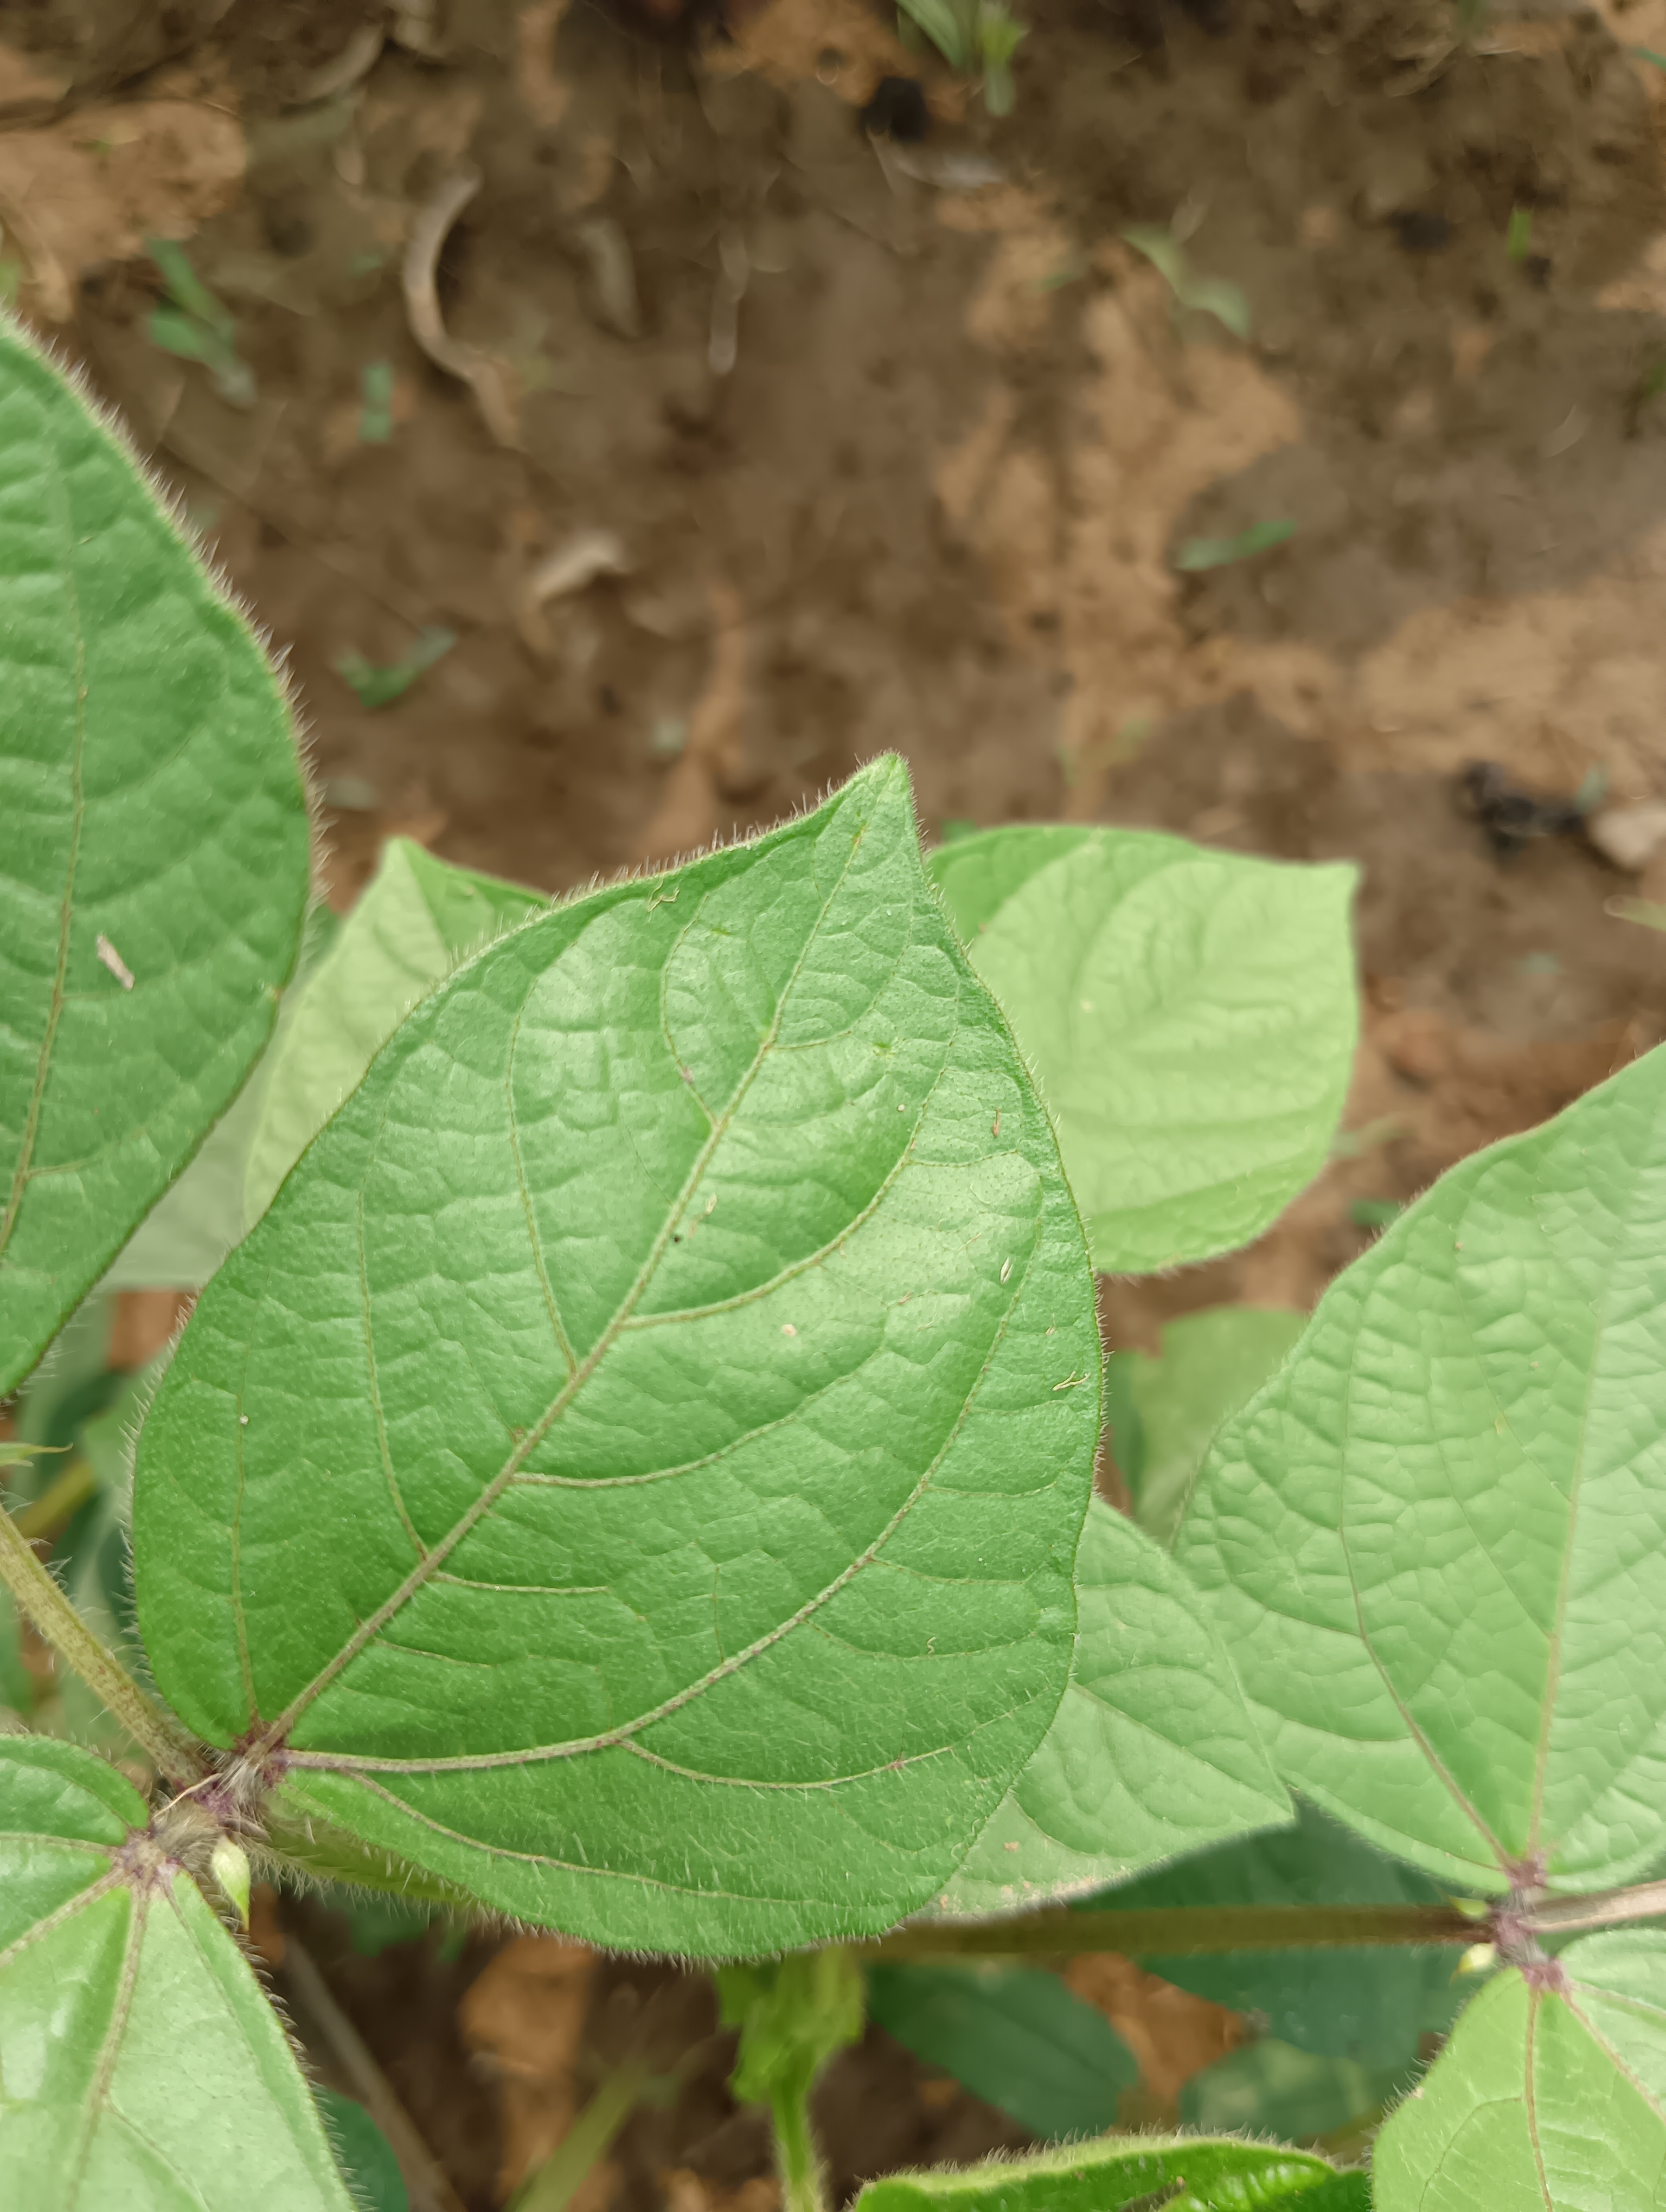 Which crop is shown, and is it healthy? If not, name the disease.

mungbean, healthy
